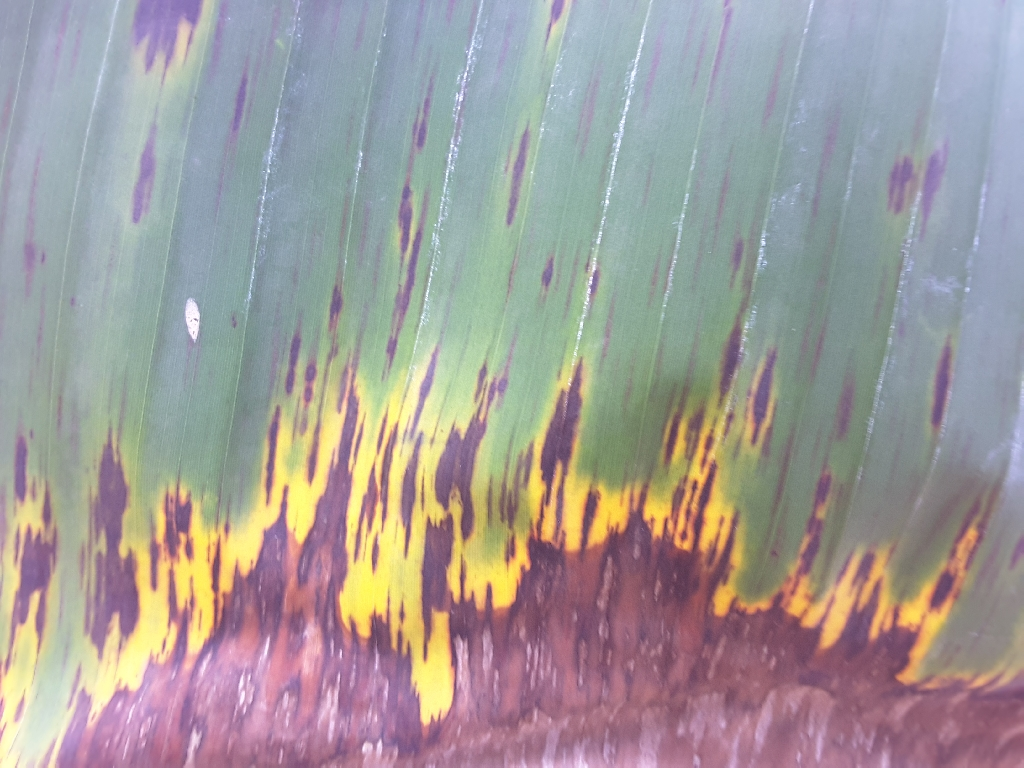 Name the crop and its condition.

banana, black sigatoka
